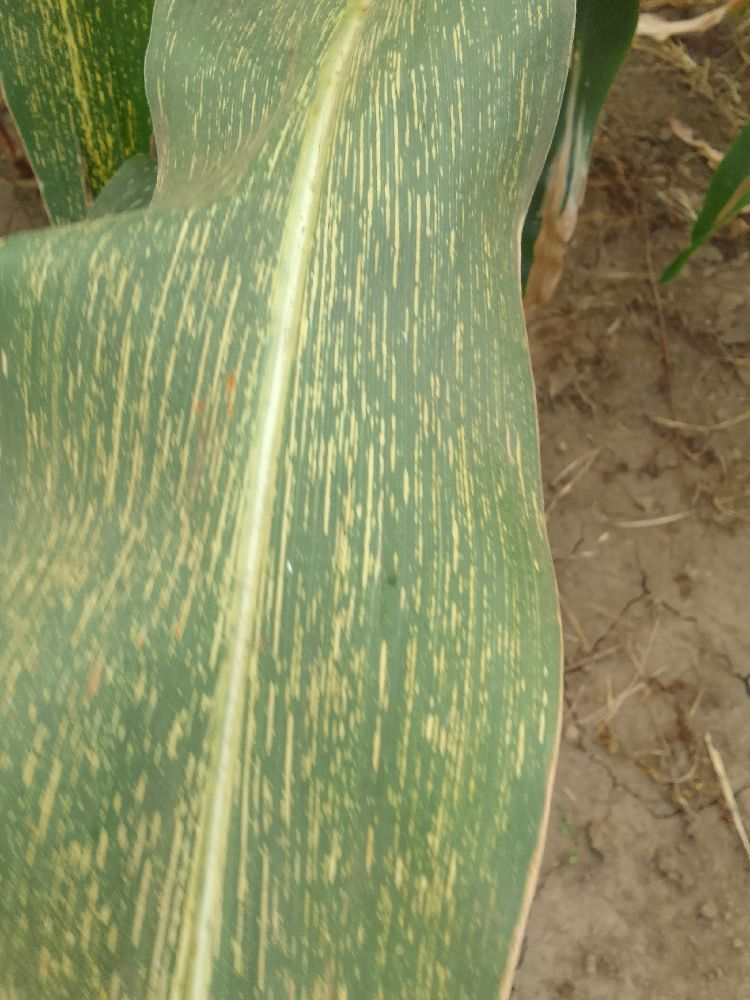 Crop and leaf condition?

maize, maize streak virus
